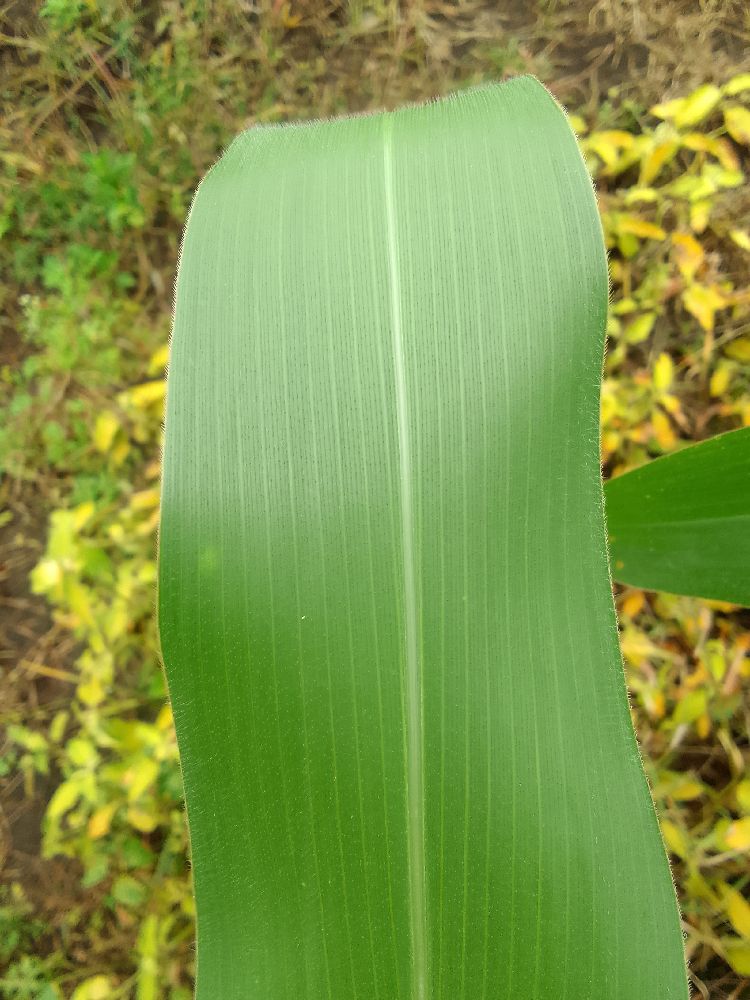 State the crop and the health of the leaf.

maize, healthy
